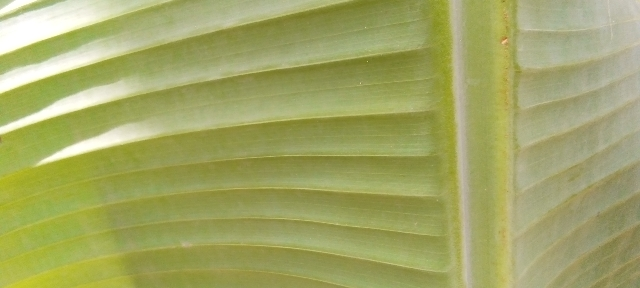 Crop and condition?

banana, healthy
